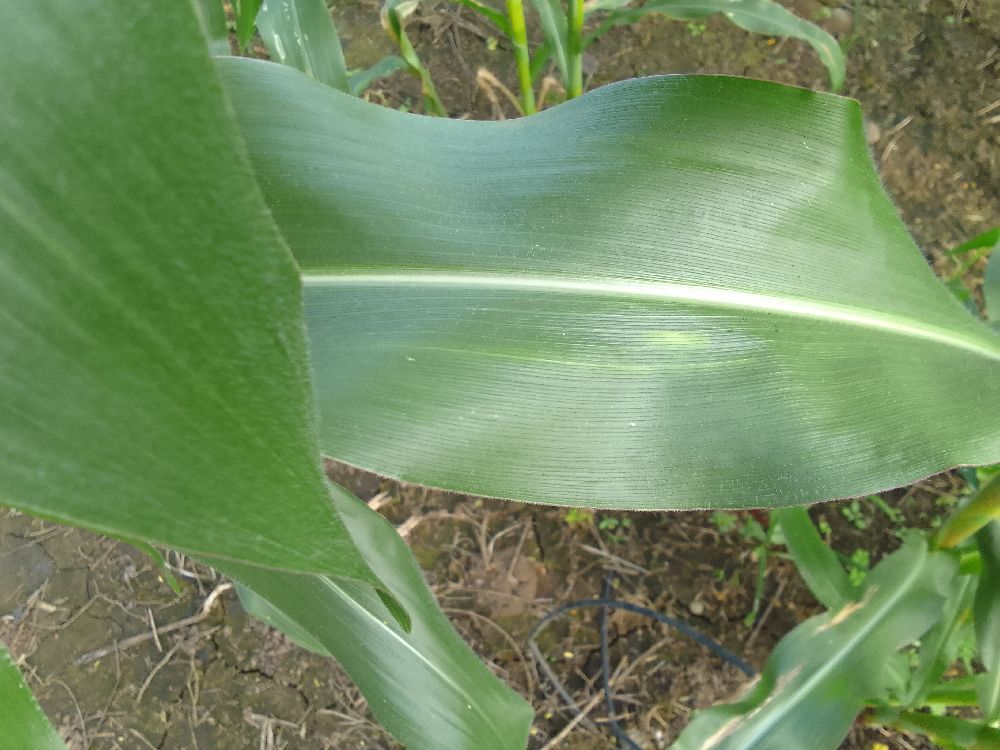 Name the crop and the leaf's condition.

maize, healthy
